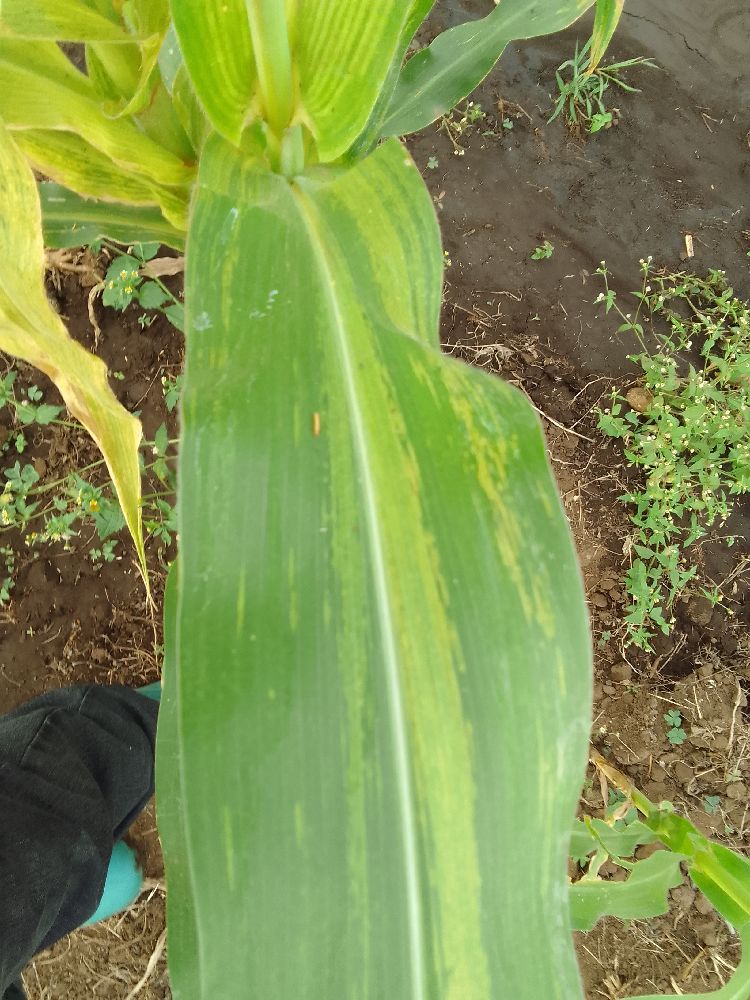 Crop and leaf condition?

maize, maize lethal necrosis
